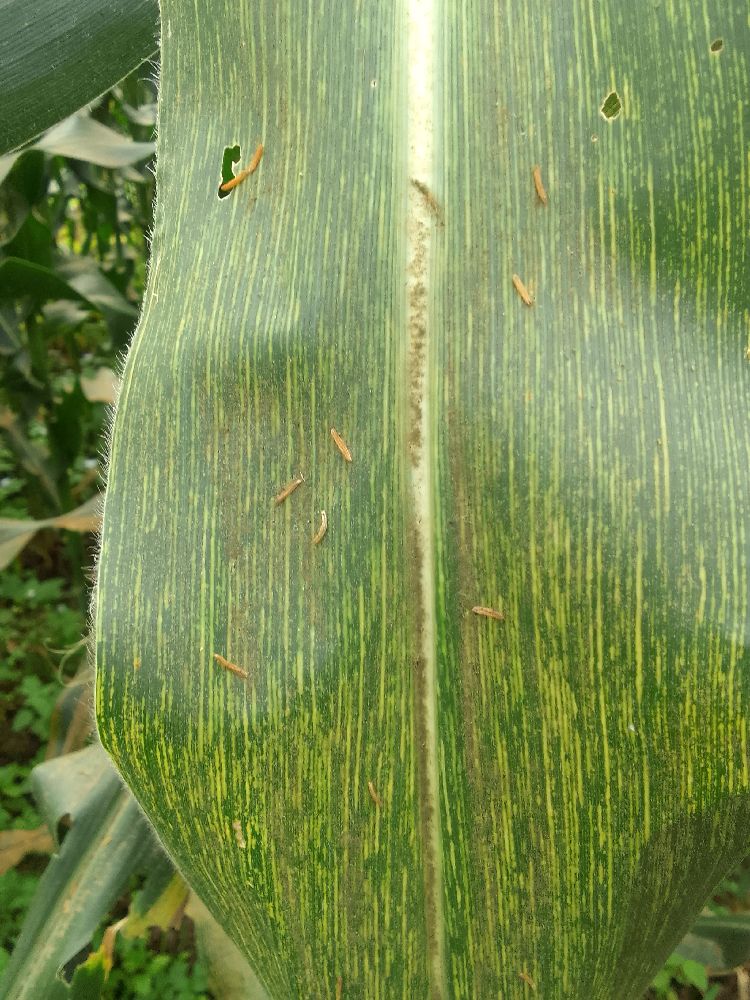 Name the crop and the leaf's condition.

maize, maize streak virus
